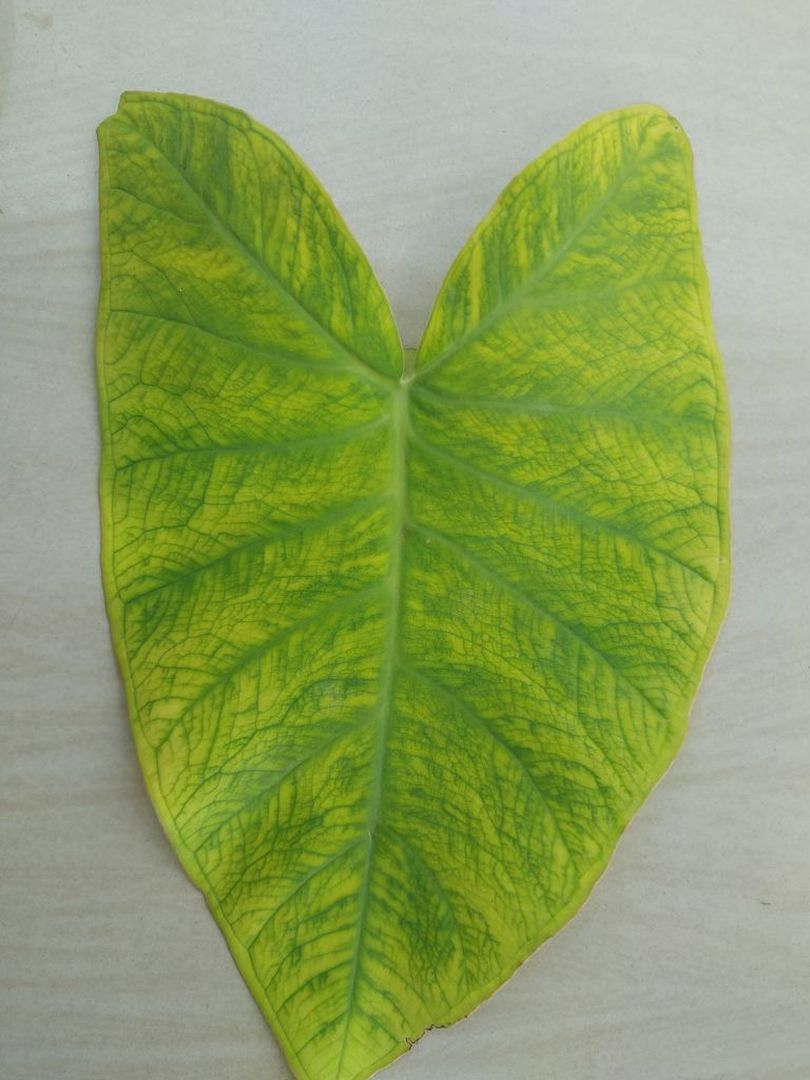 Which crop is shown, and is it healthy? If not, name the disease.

taro, mosaic
